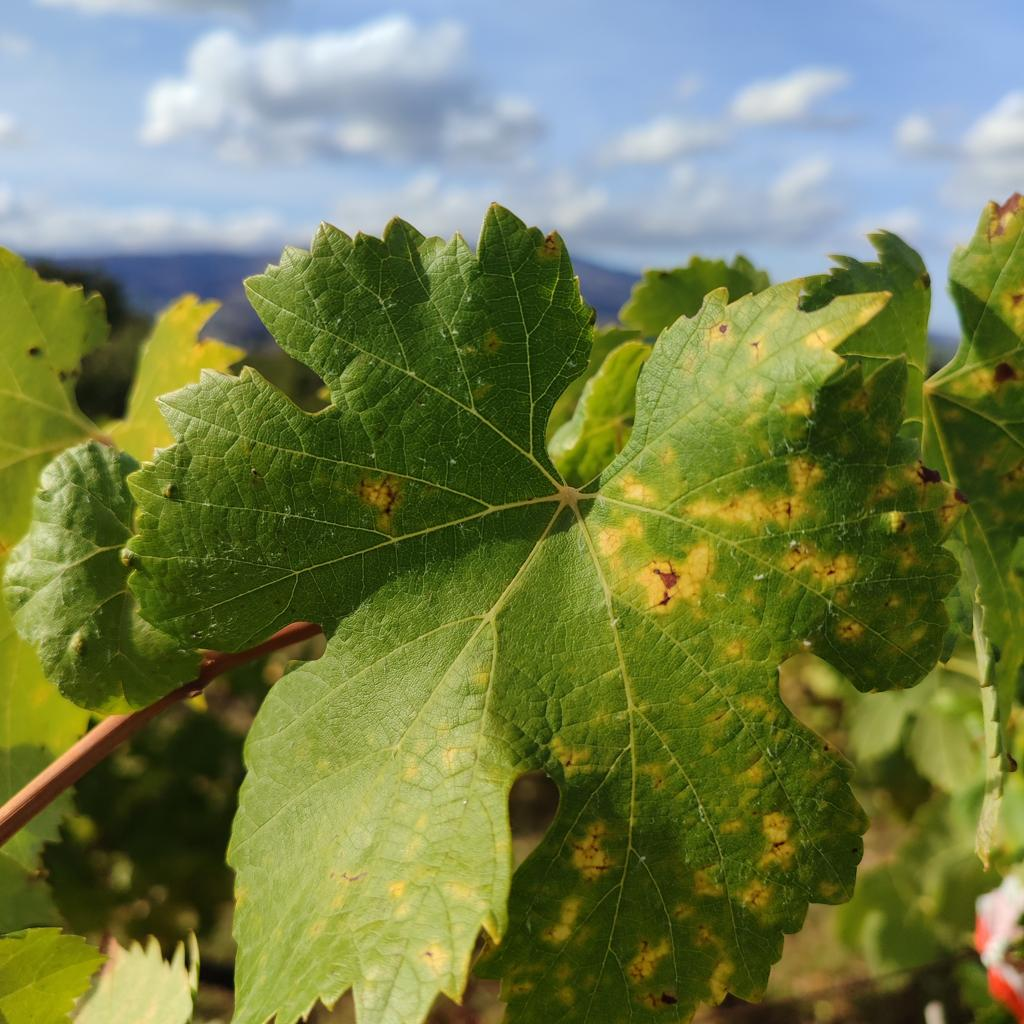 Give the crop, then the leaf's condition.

grapevine, esca complex
